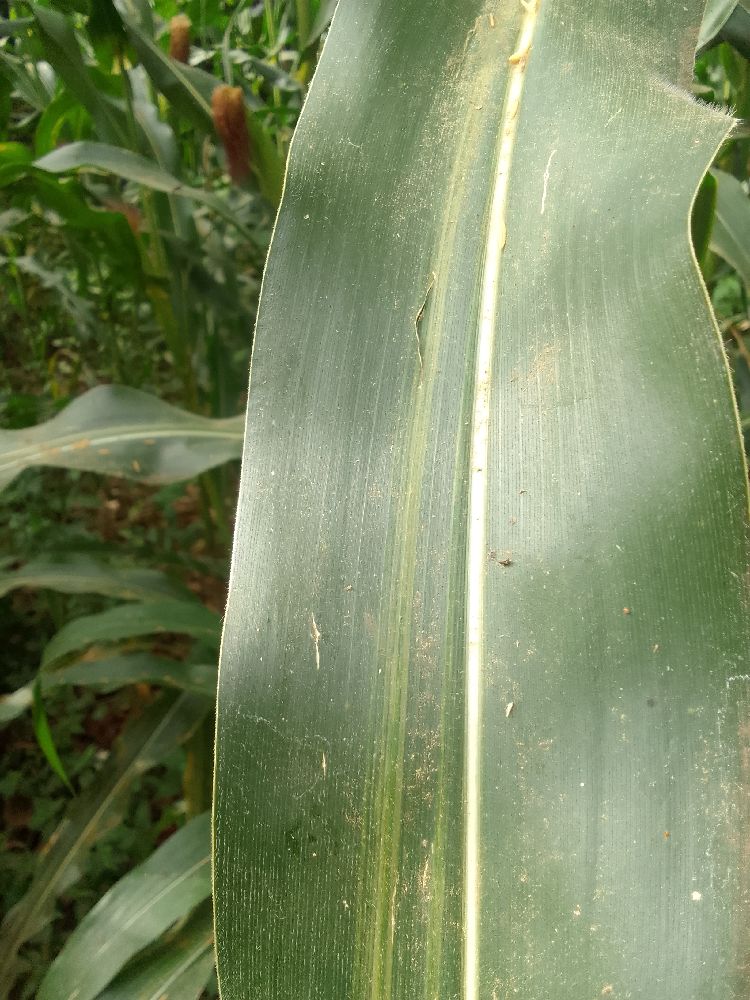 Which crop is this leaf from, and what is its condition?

maize, maize lethal necrosis
